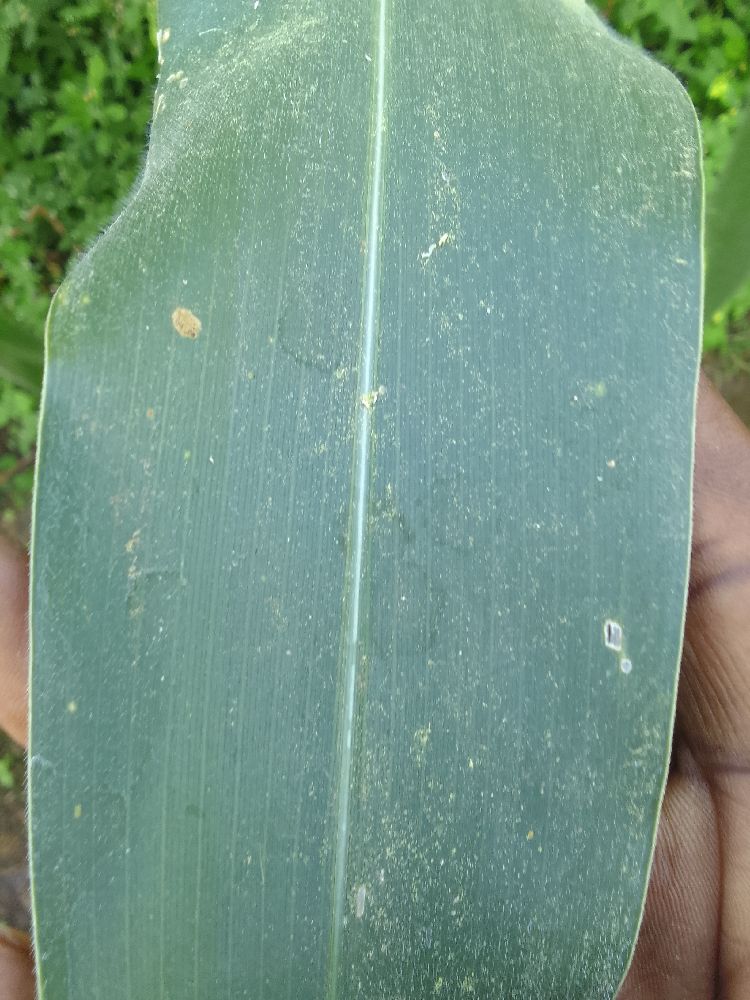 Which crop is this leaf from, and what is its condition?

maize, healthy
